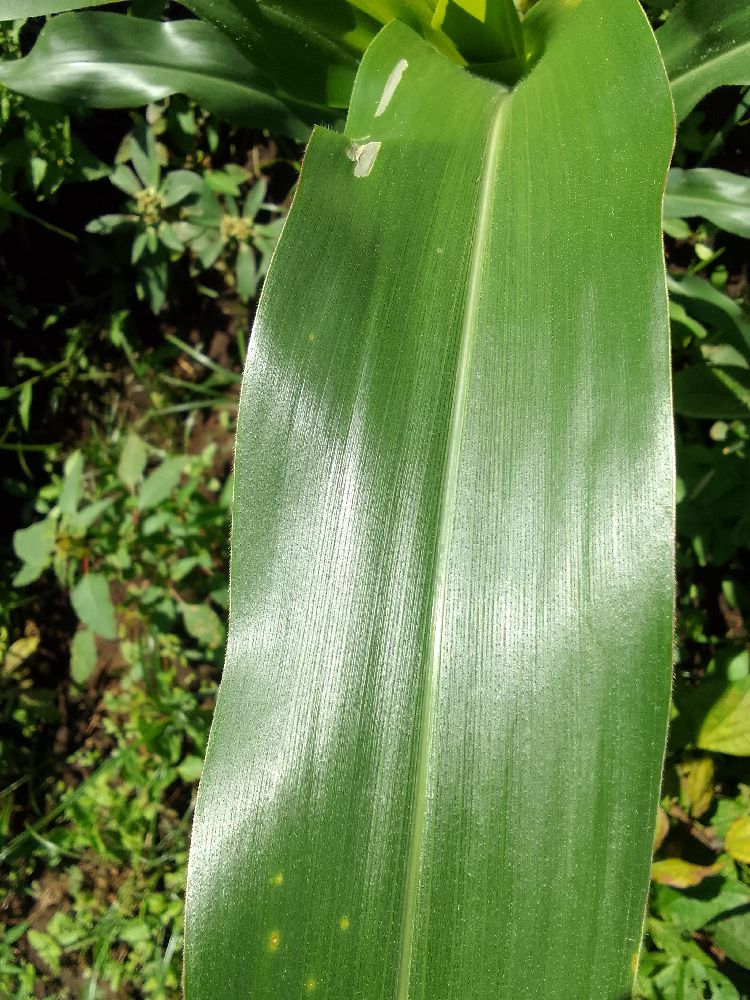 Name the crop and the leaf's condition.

maize, healthy
